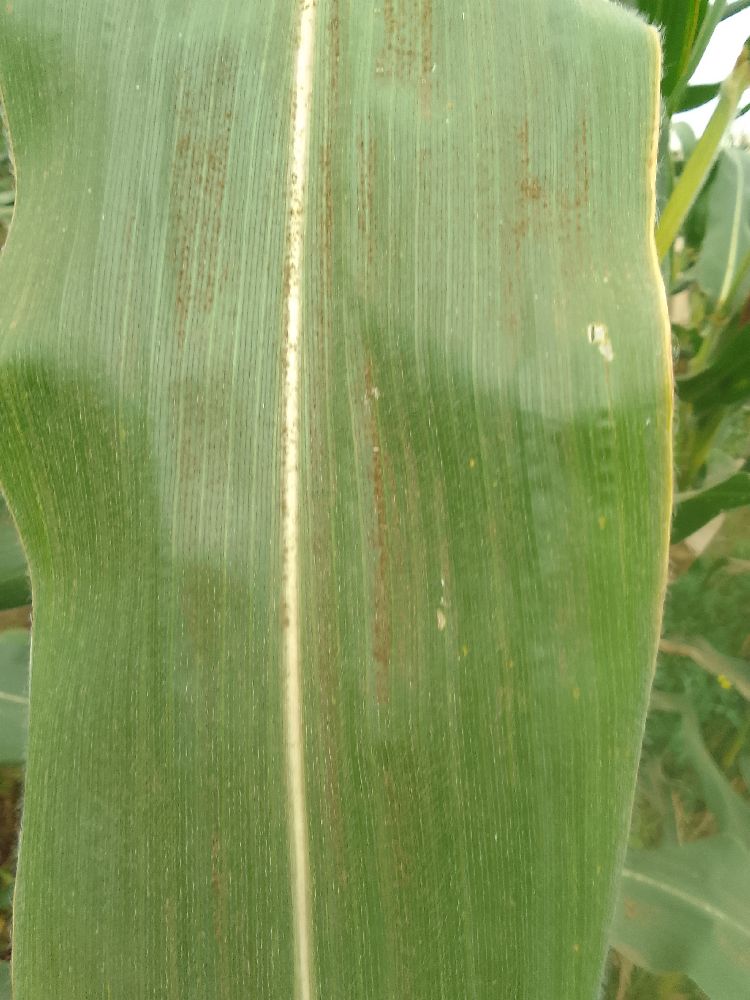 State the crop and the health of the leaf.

maize, healthy
